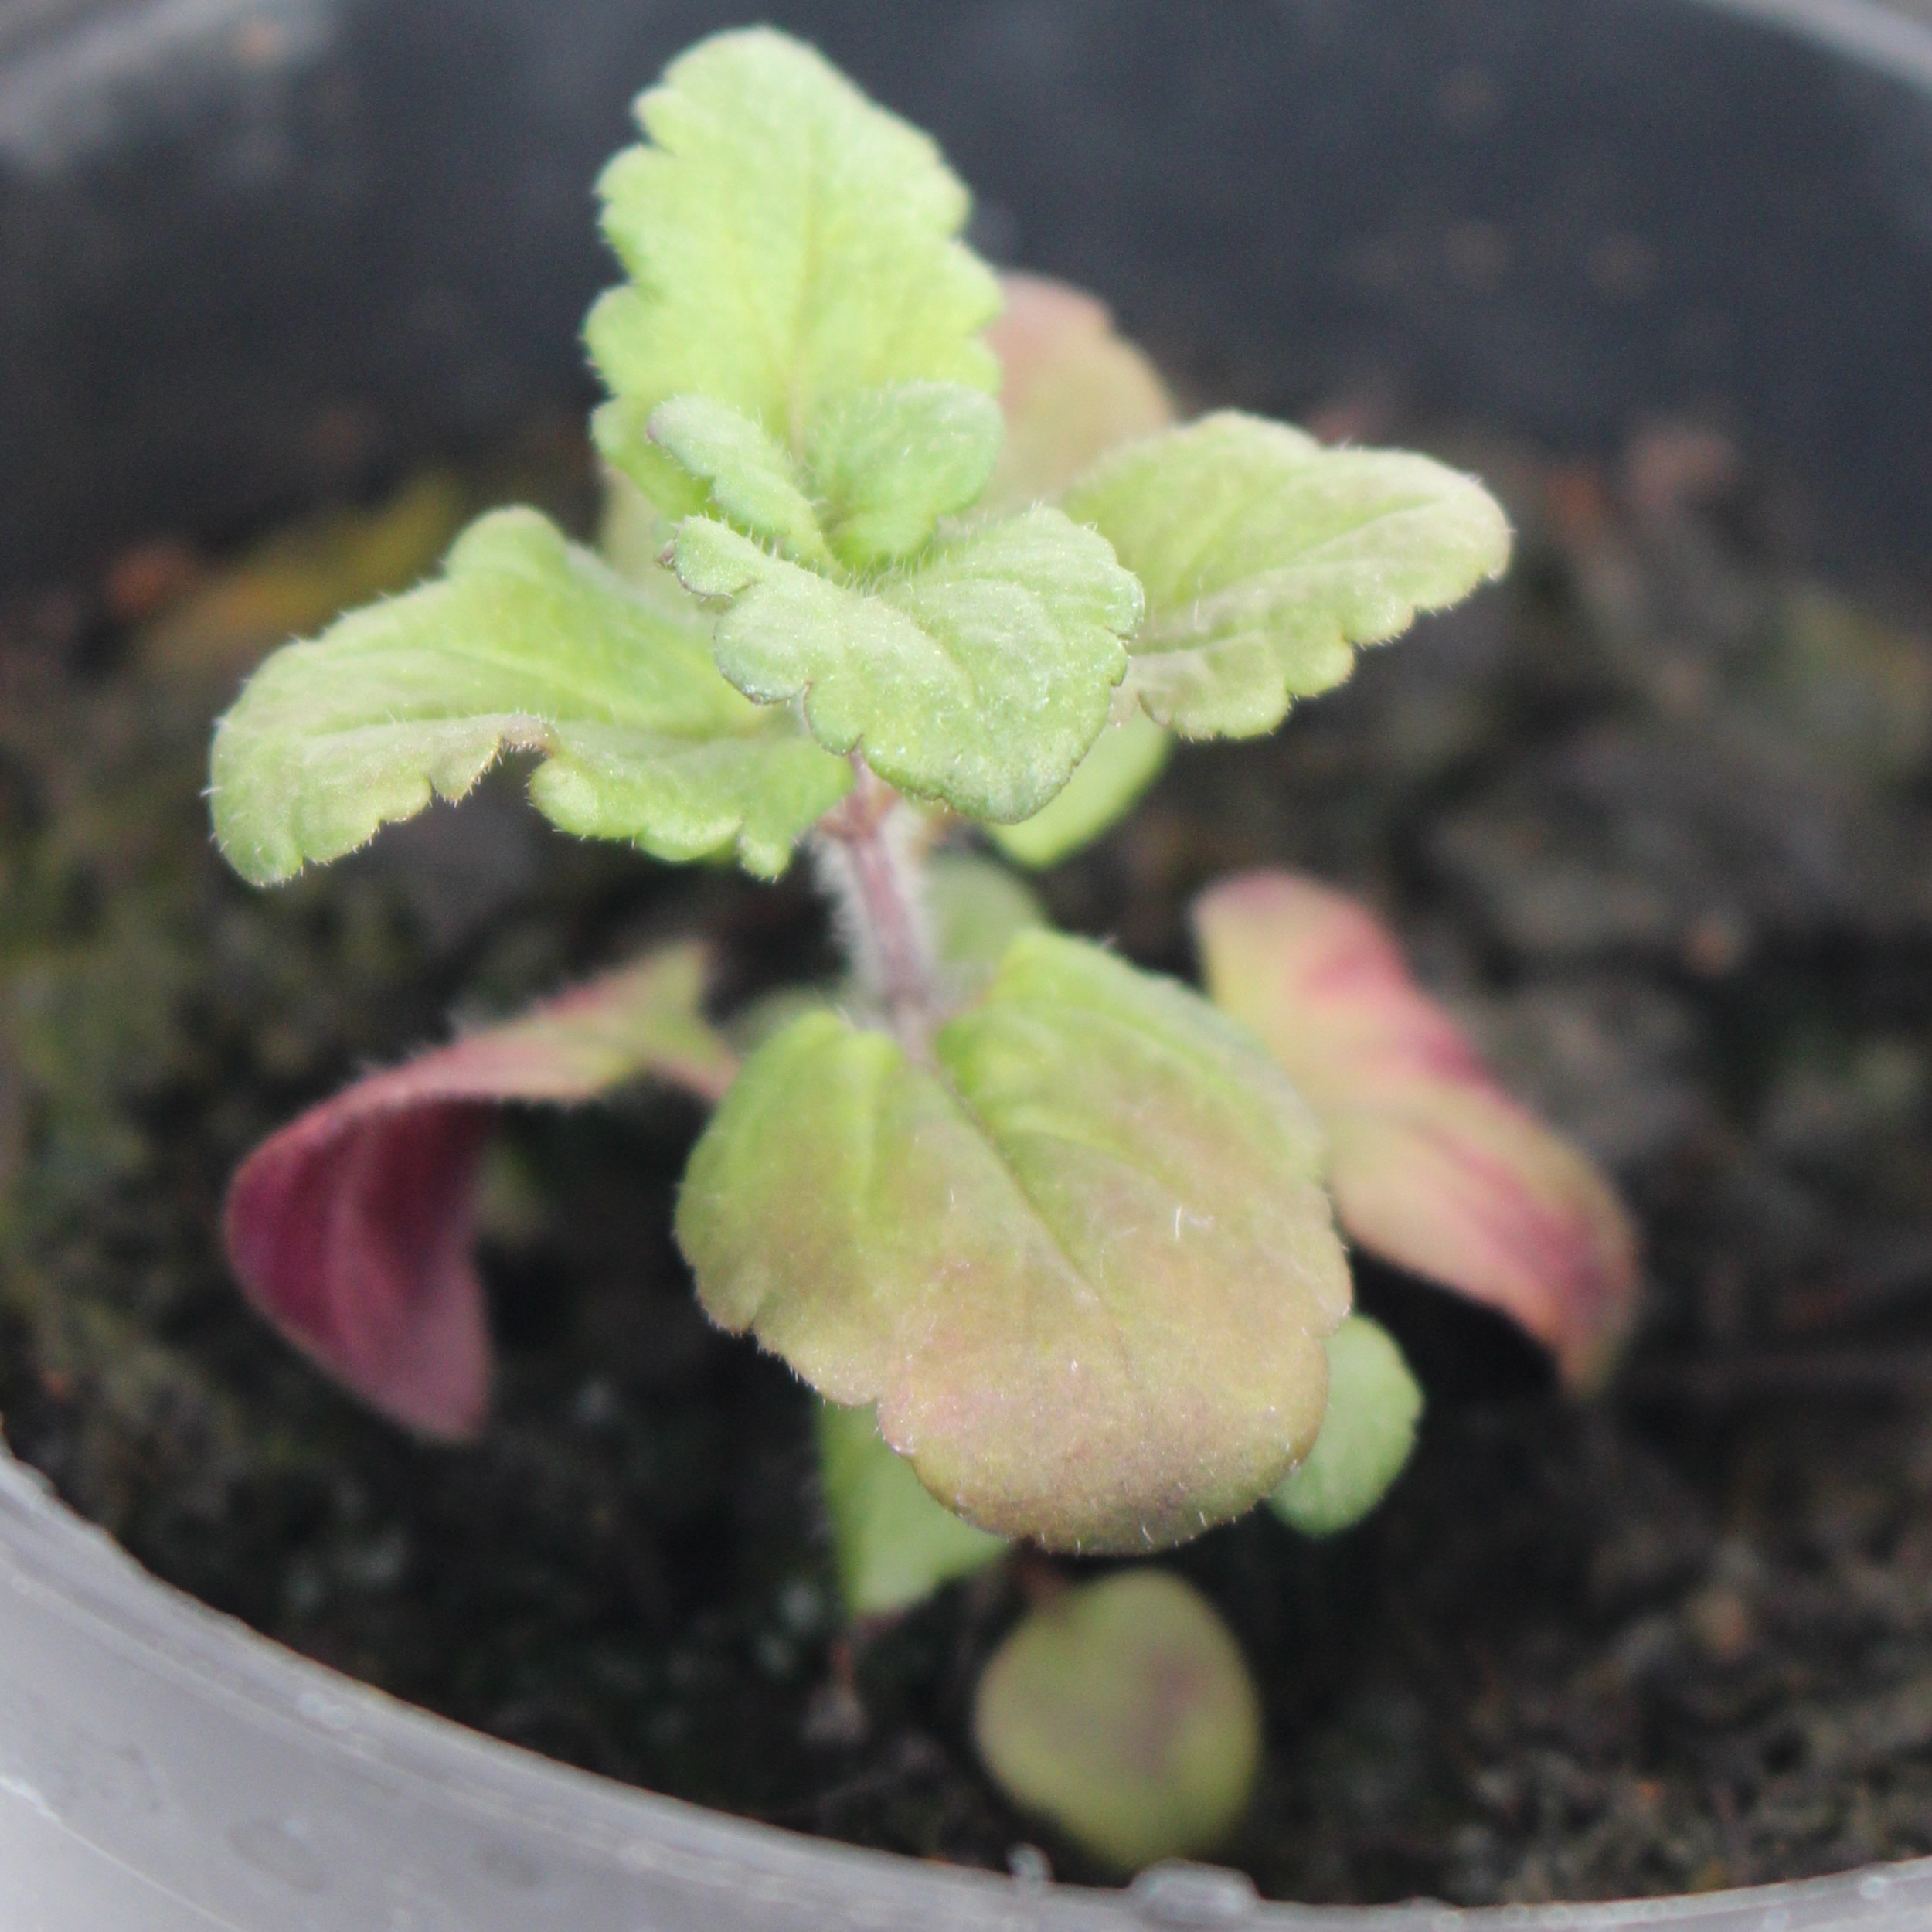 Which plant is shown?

Veronica persica
